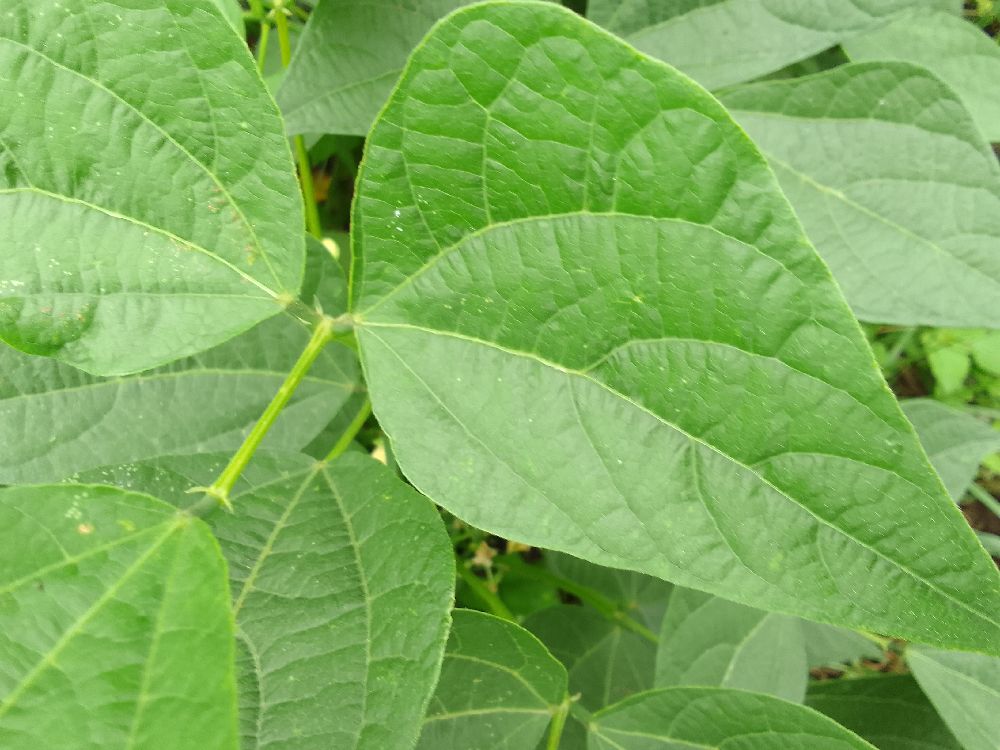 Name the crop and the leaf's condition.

common bean, healthy
